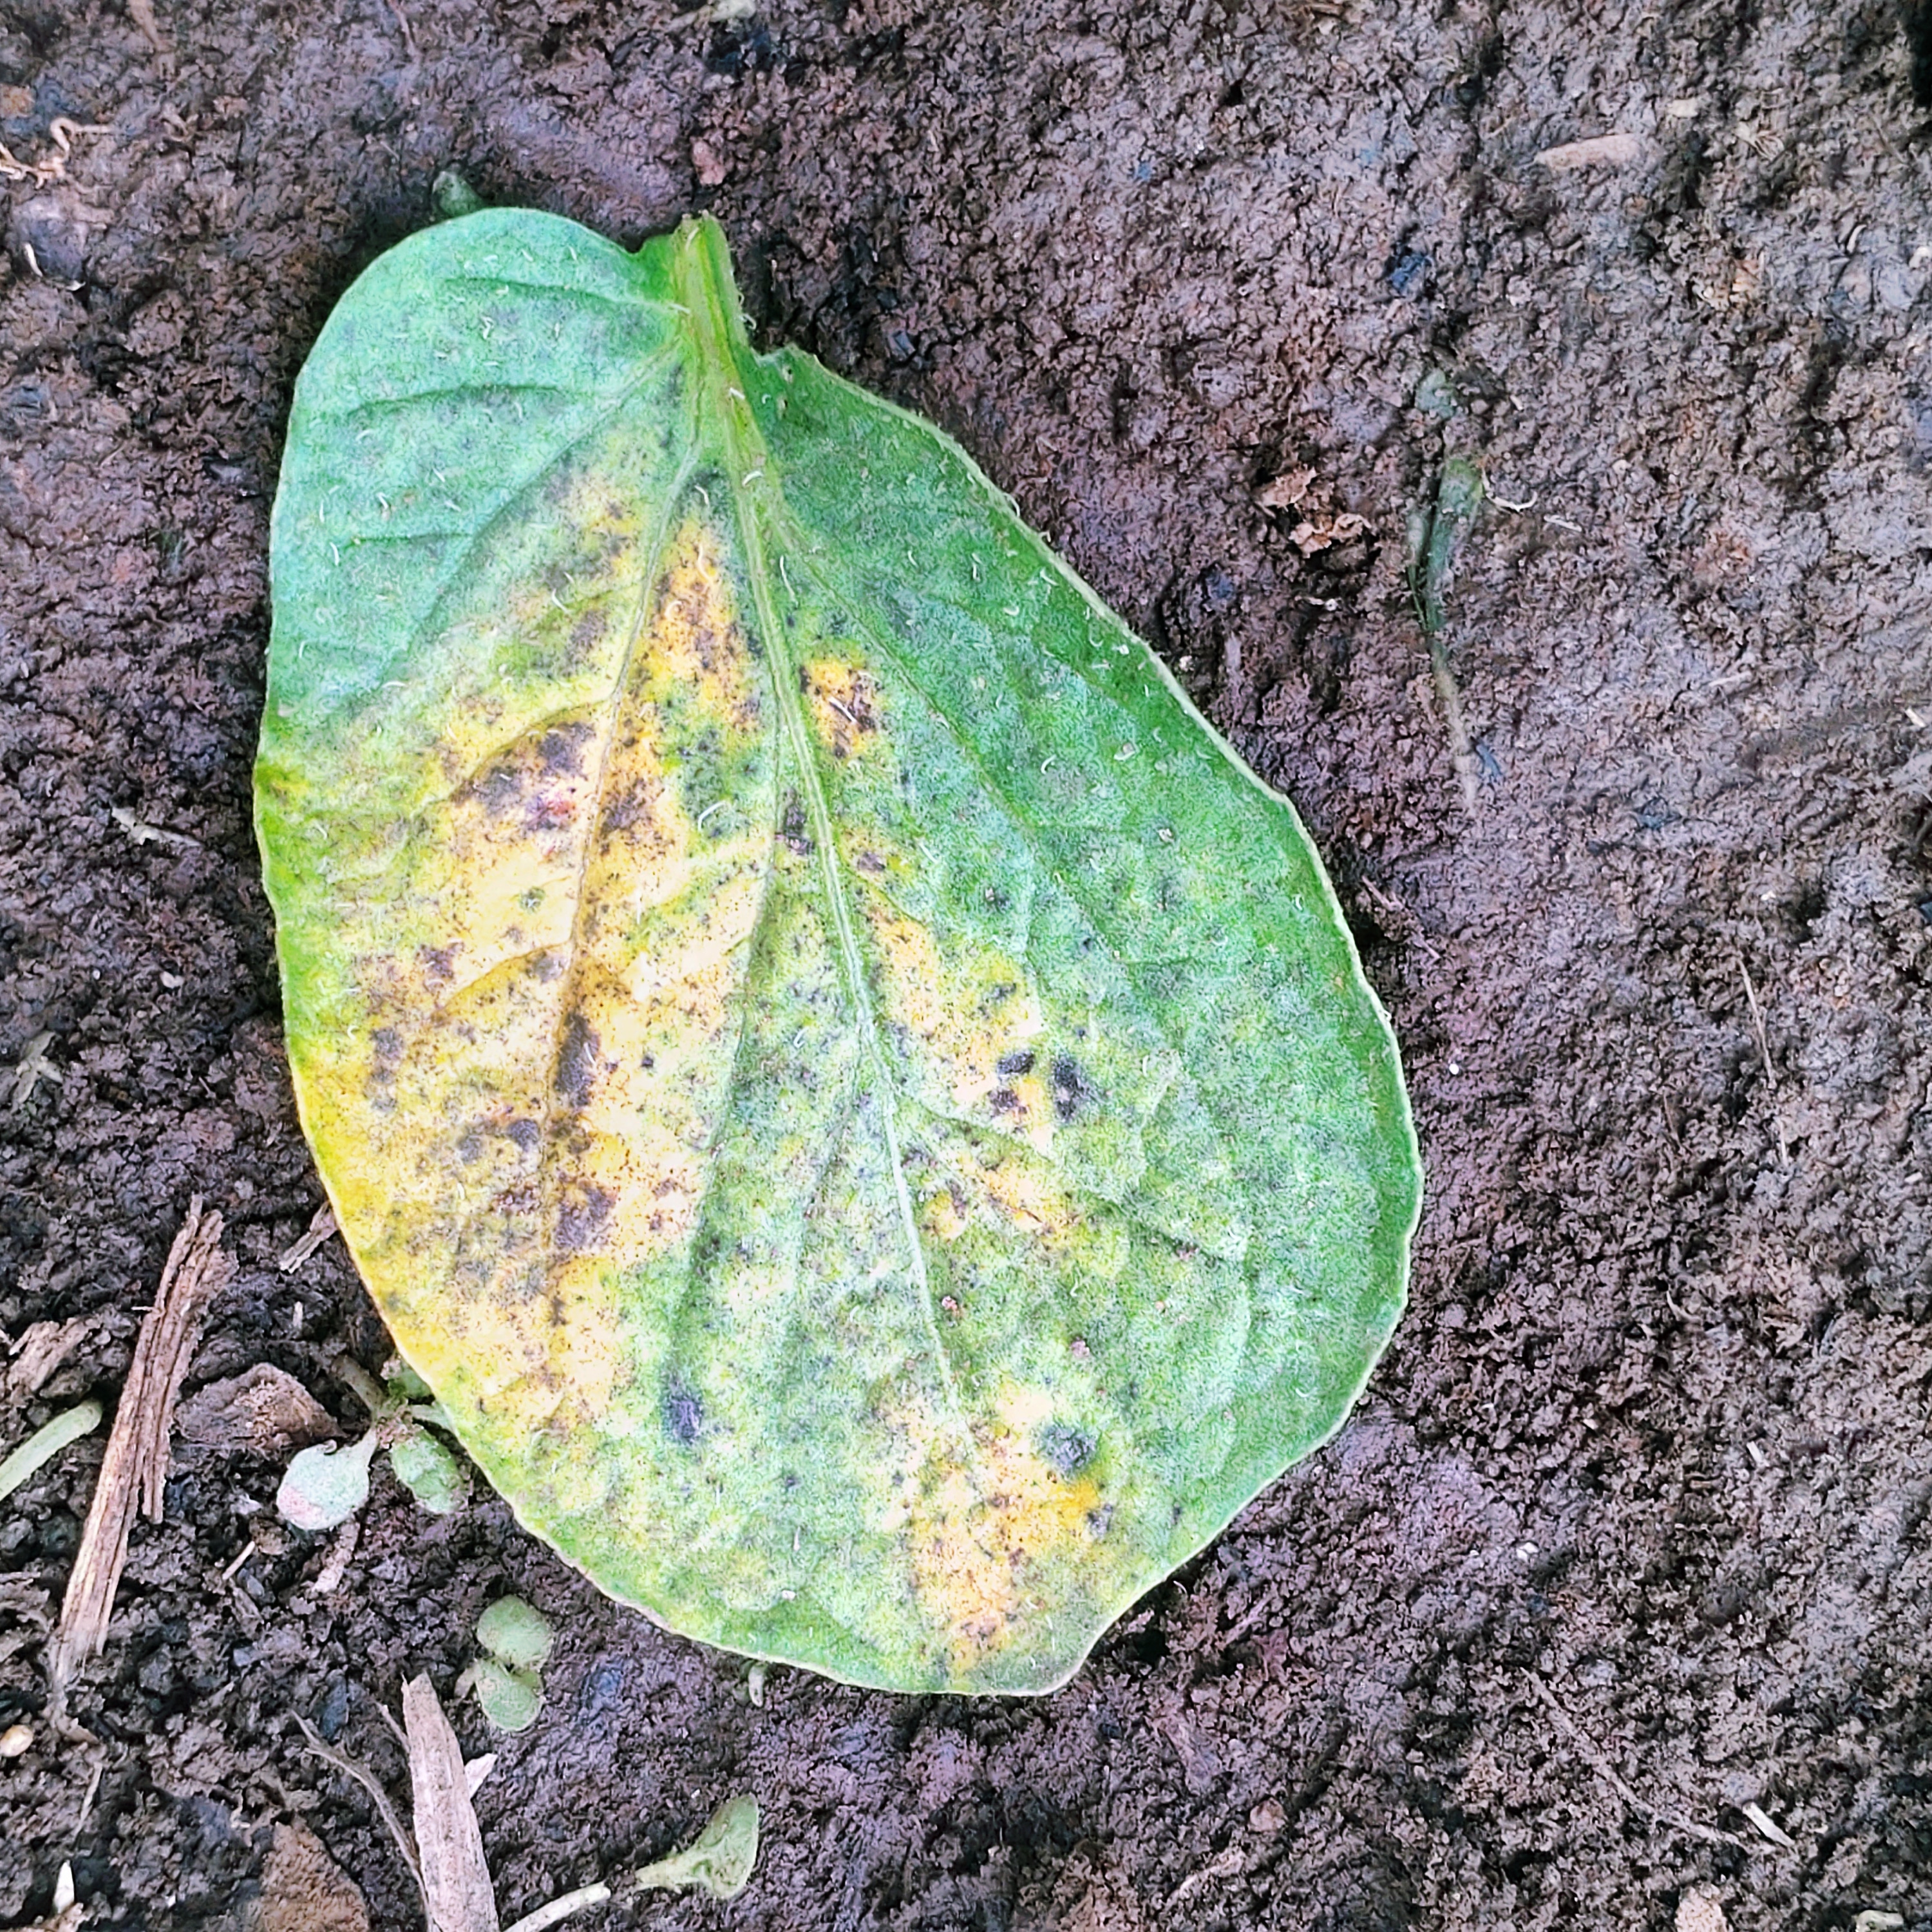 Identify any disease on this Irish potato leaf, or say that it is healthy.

late blight
